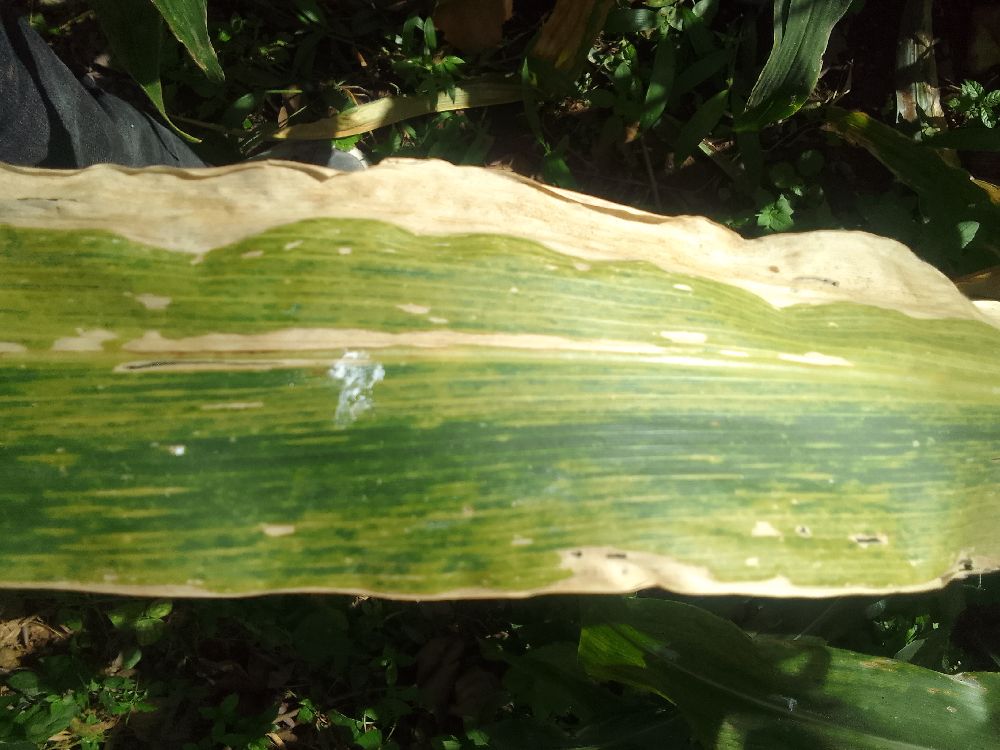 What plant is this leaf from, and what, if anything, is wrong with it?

maize, maize lethal necrosis
